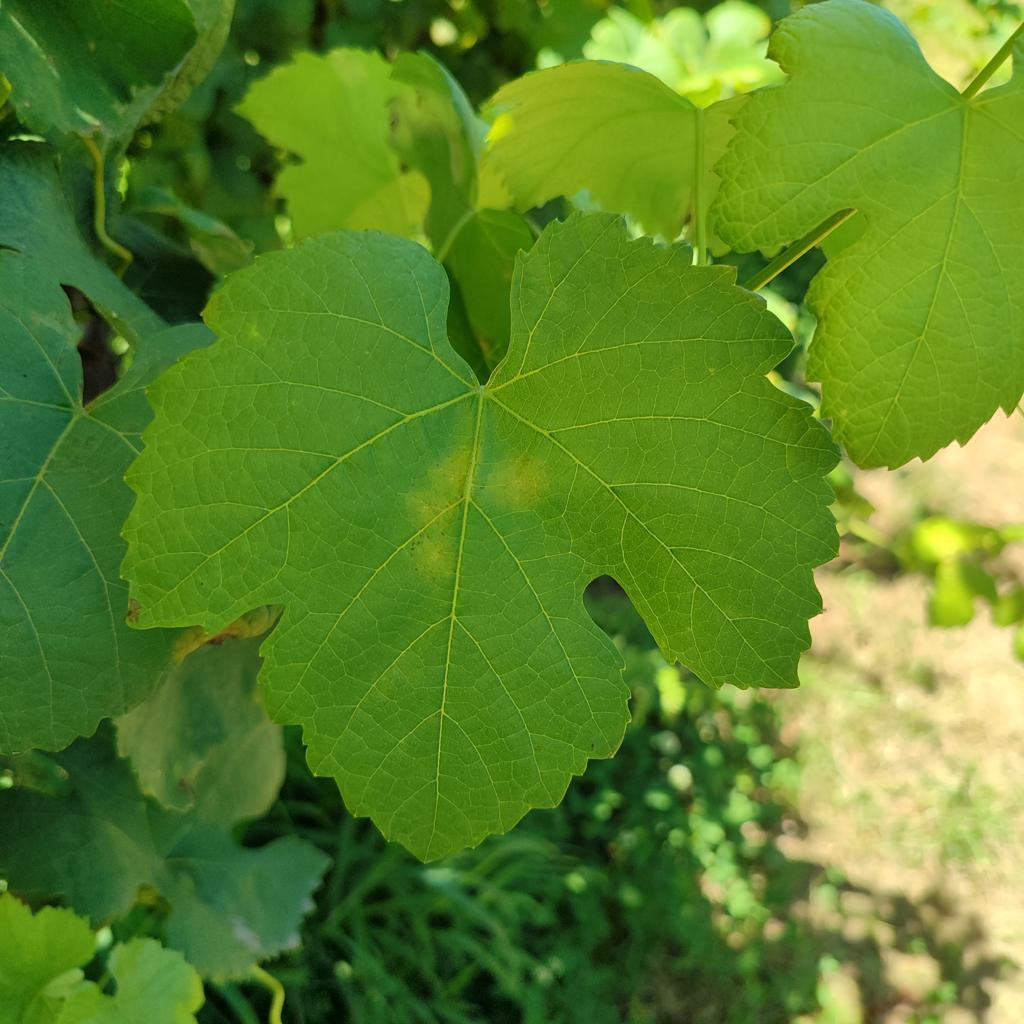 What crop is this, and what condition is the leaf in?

grapevine, downy mildew
